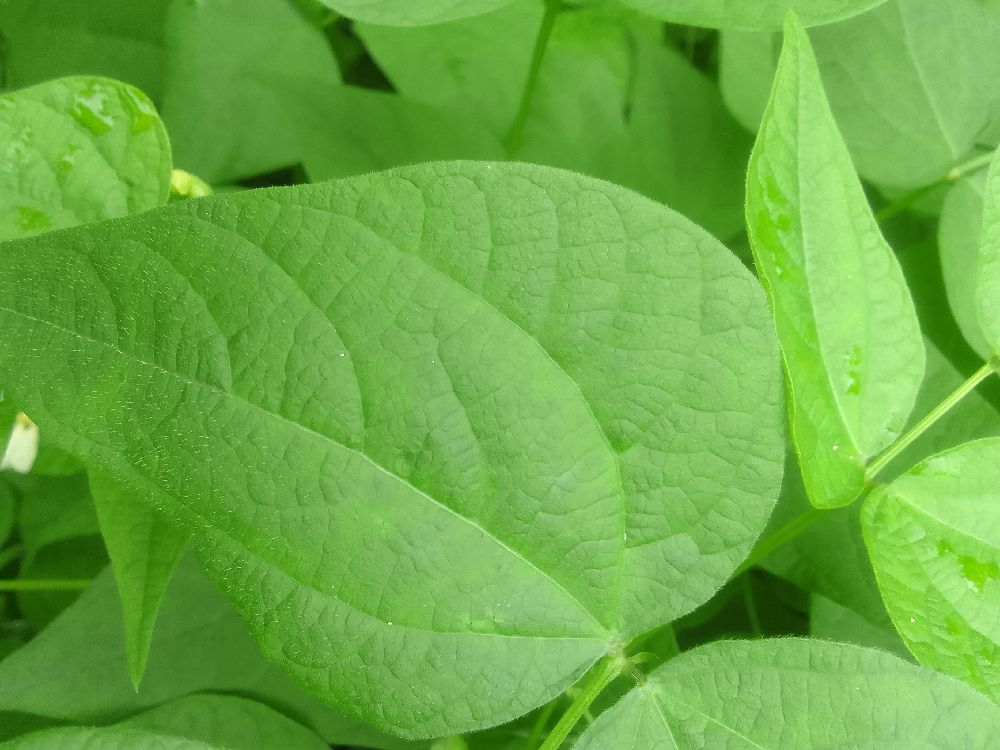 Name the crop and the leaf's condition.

common bean, healthy
